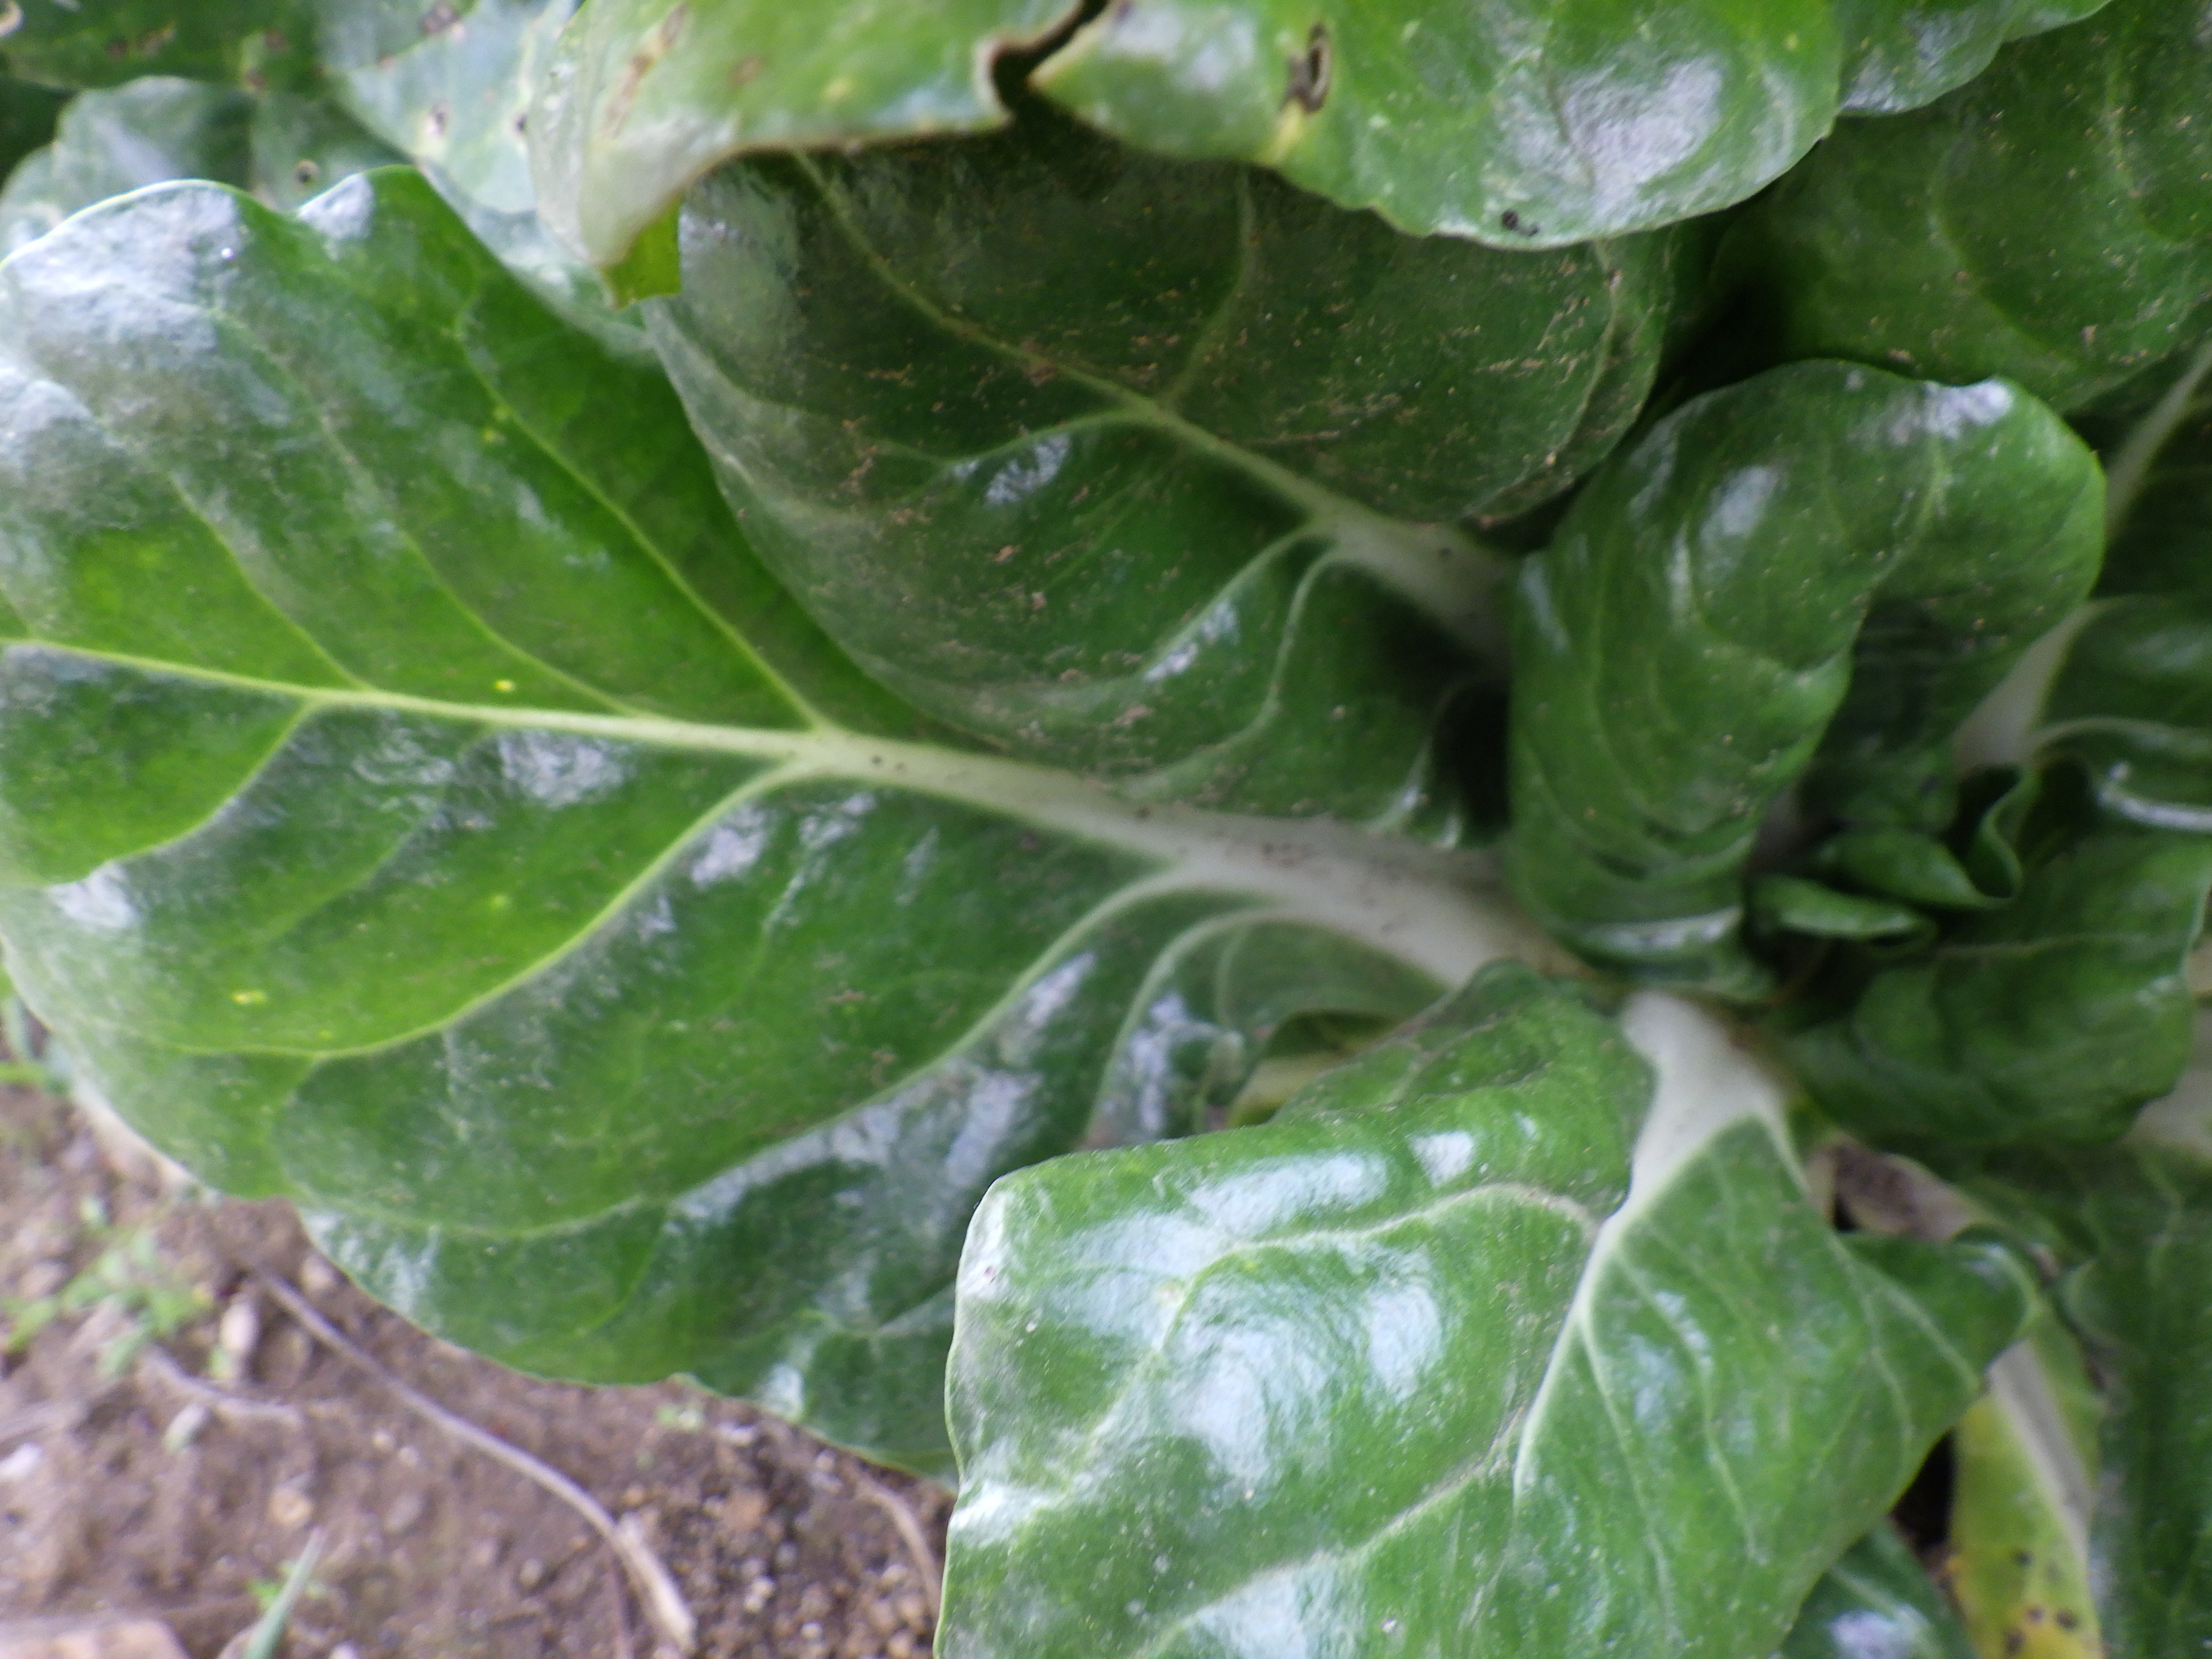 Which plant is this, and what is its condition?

chard, cercospora
